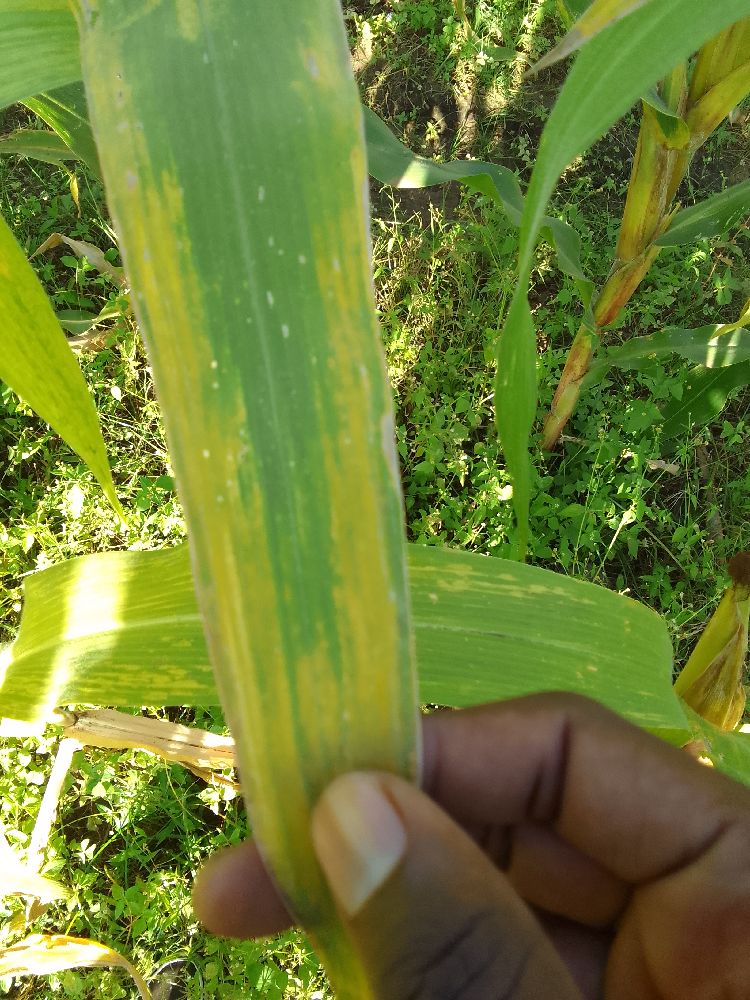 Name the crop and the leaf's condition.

maize, maize lethal necrosis
